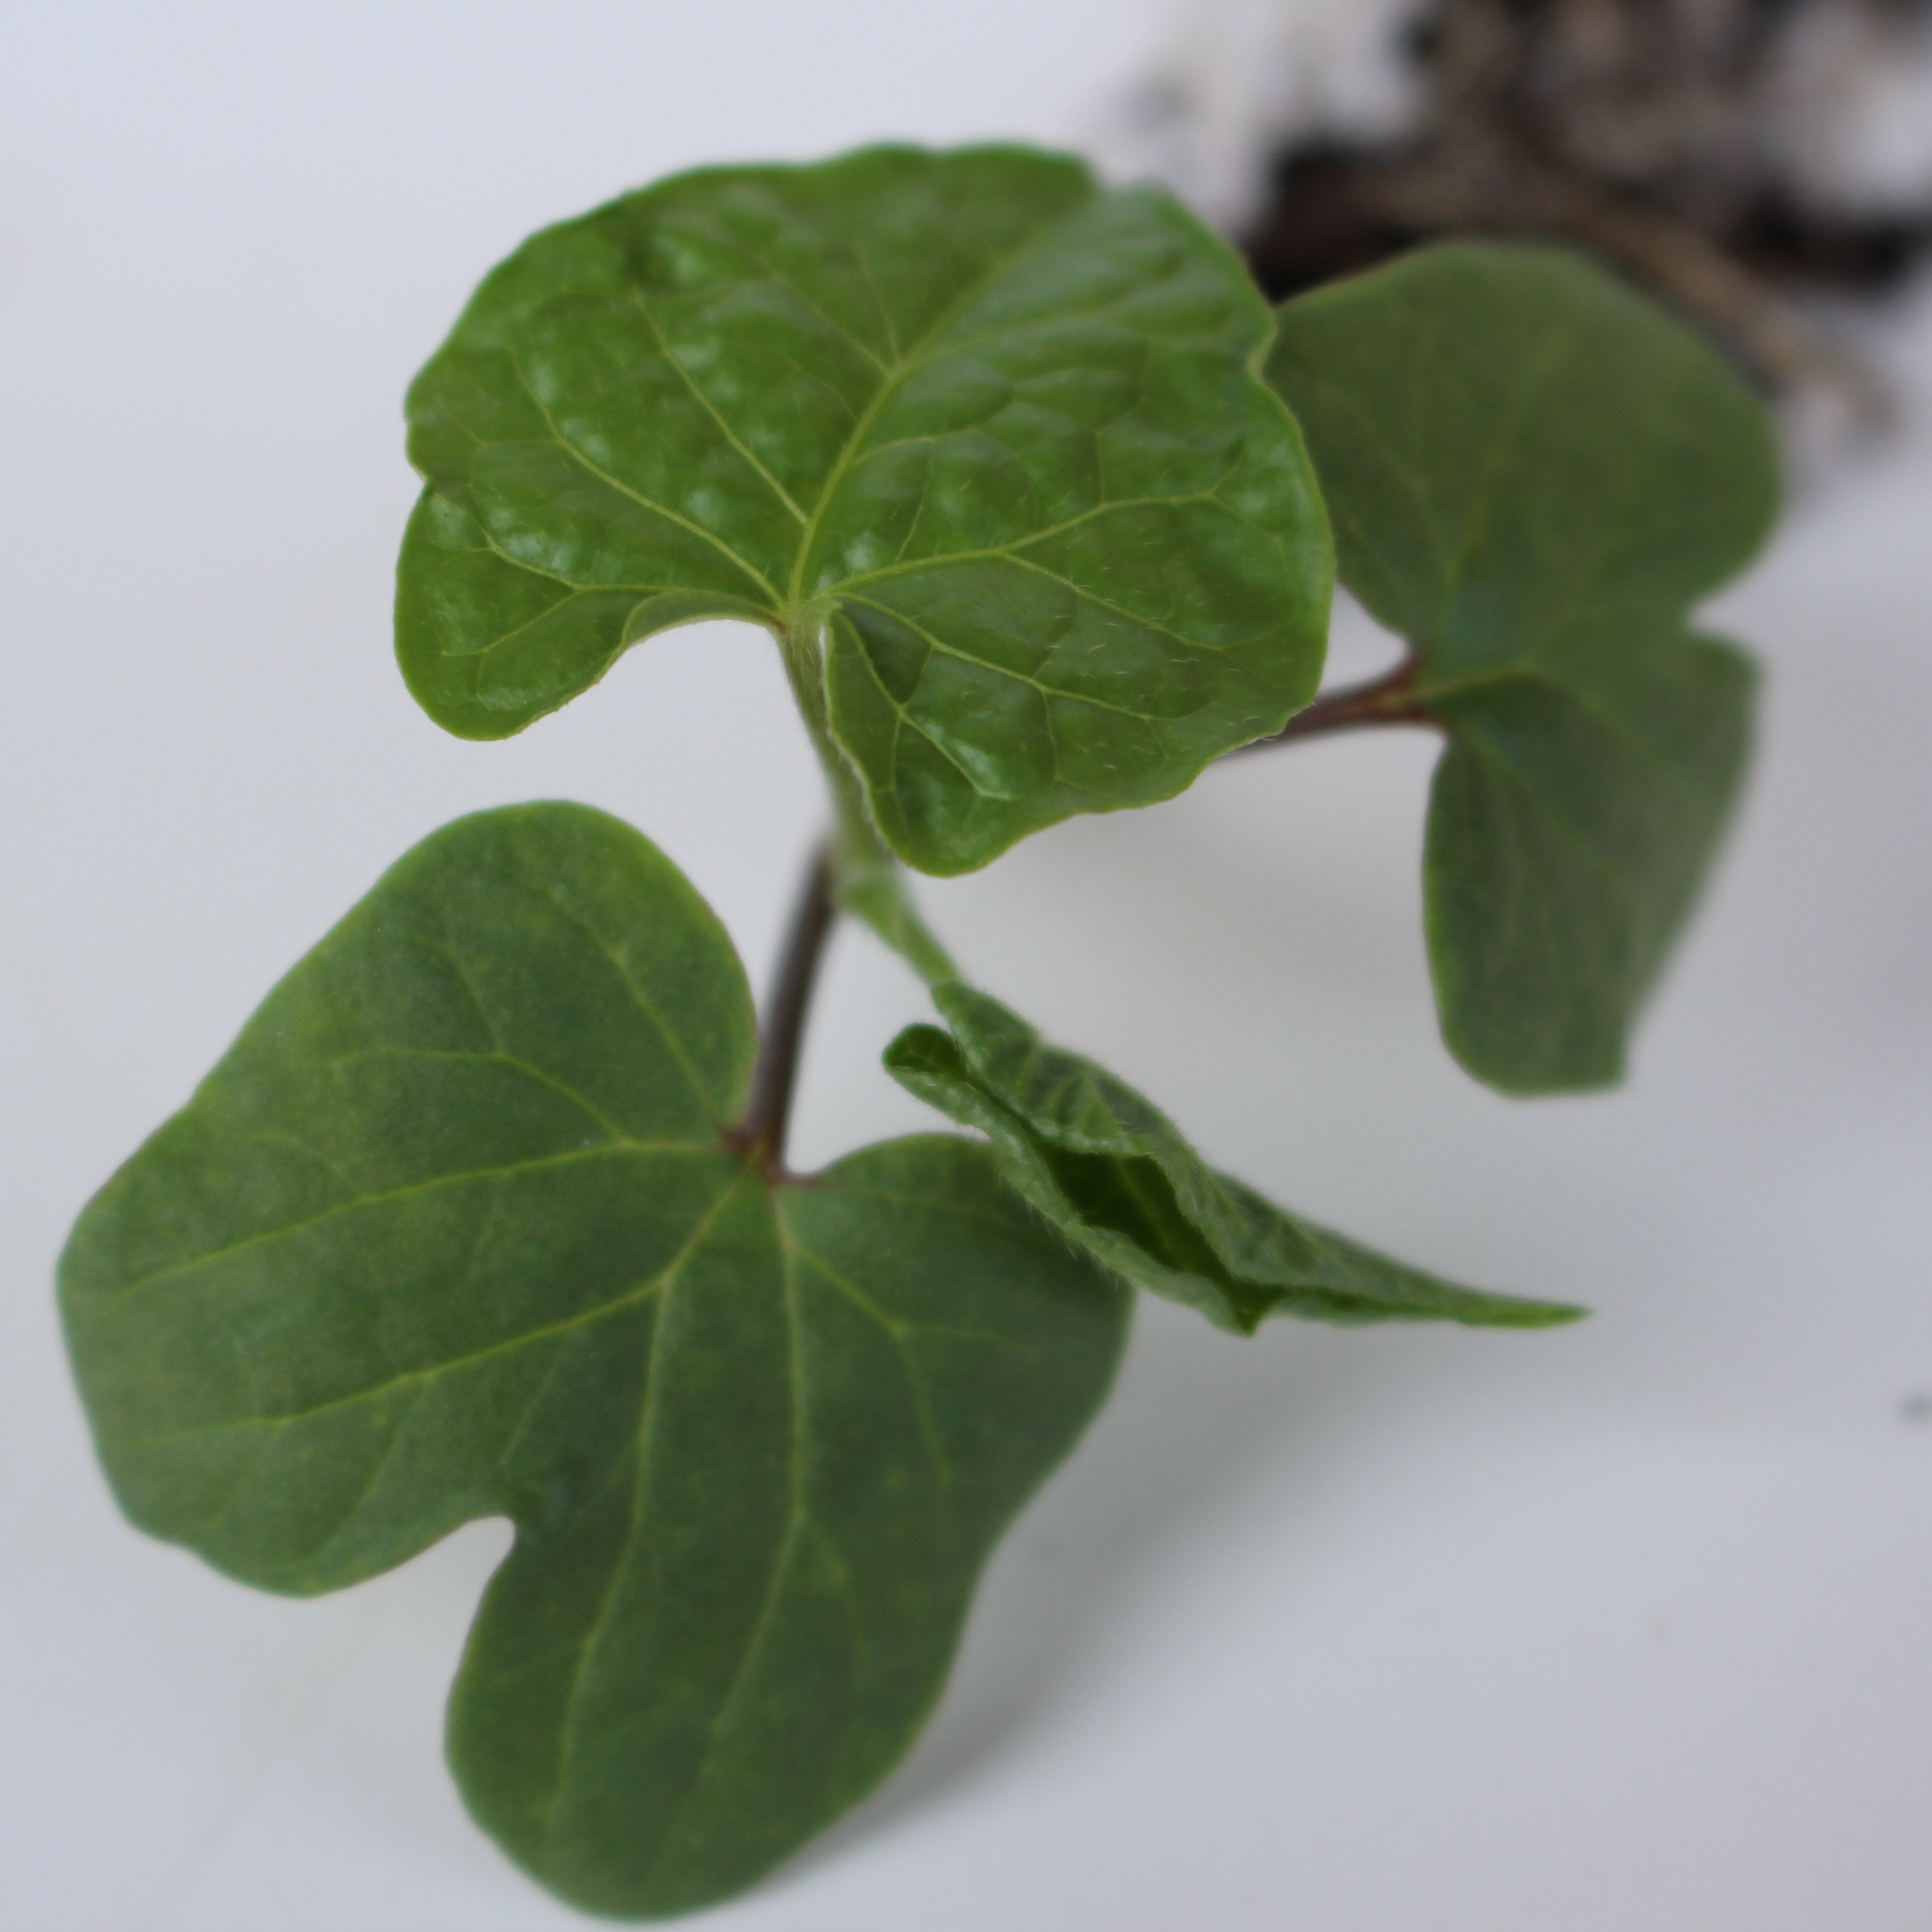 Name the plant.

Convolvulus arvensis
